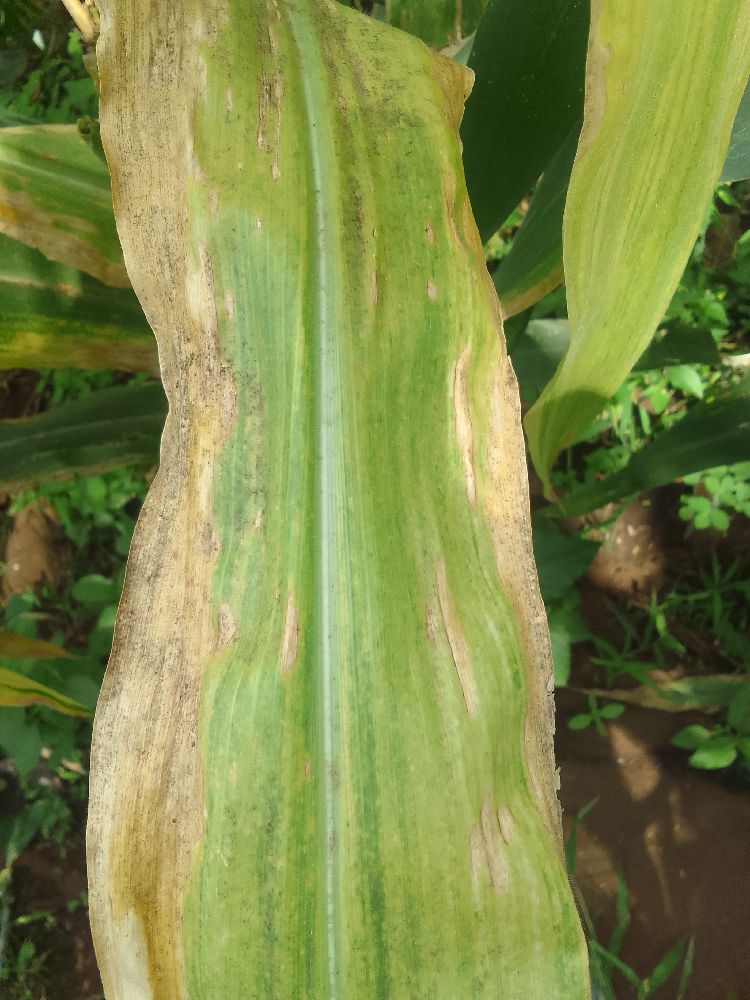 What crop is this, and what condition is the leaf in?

maize, maize lethal necrosis
